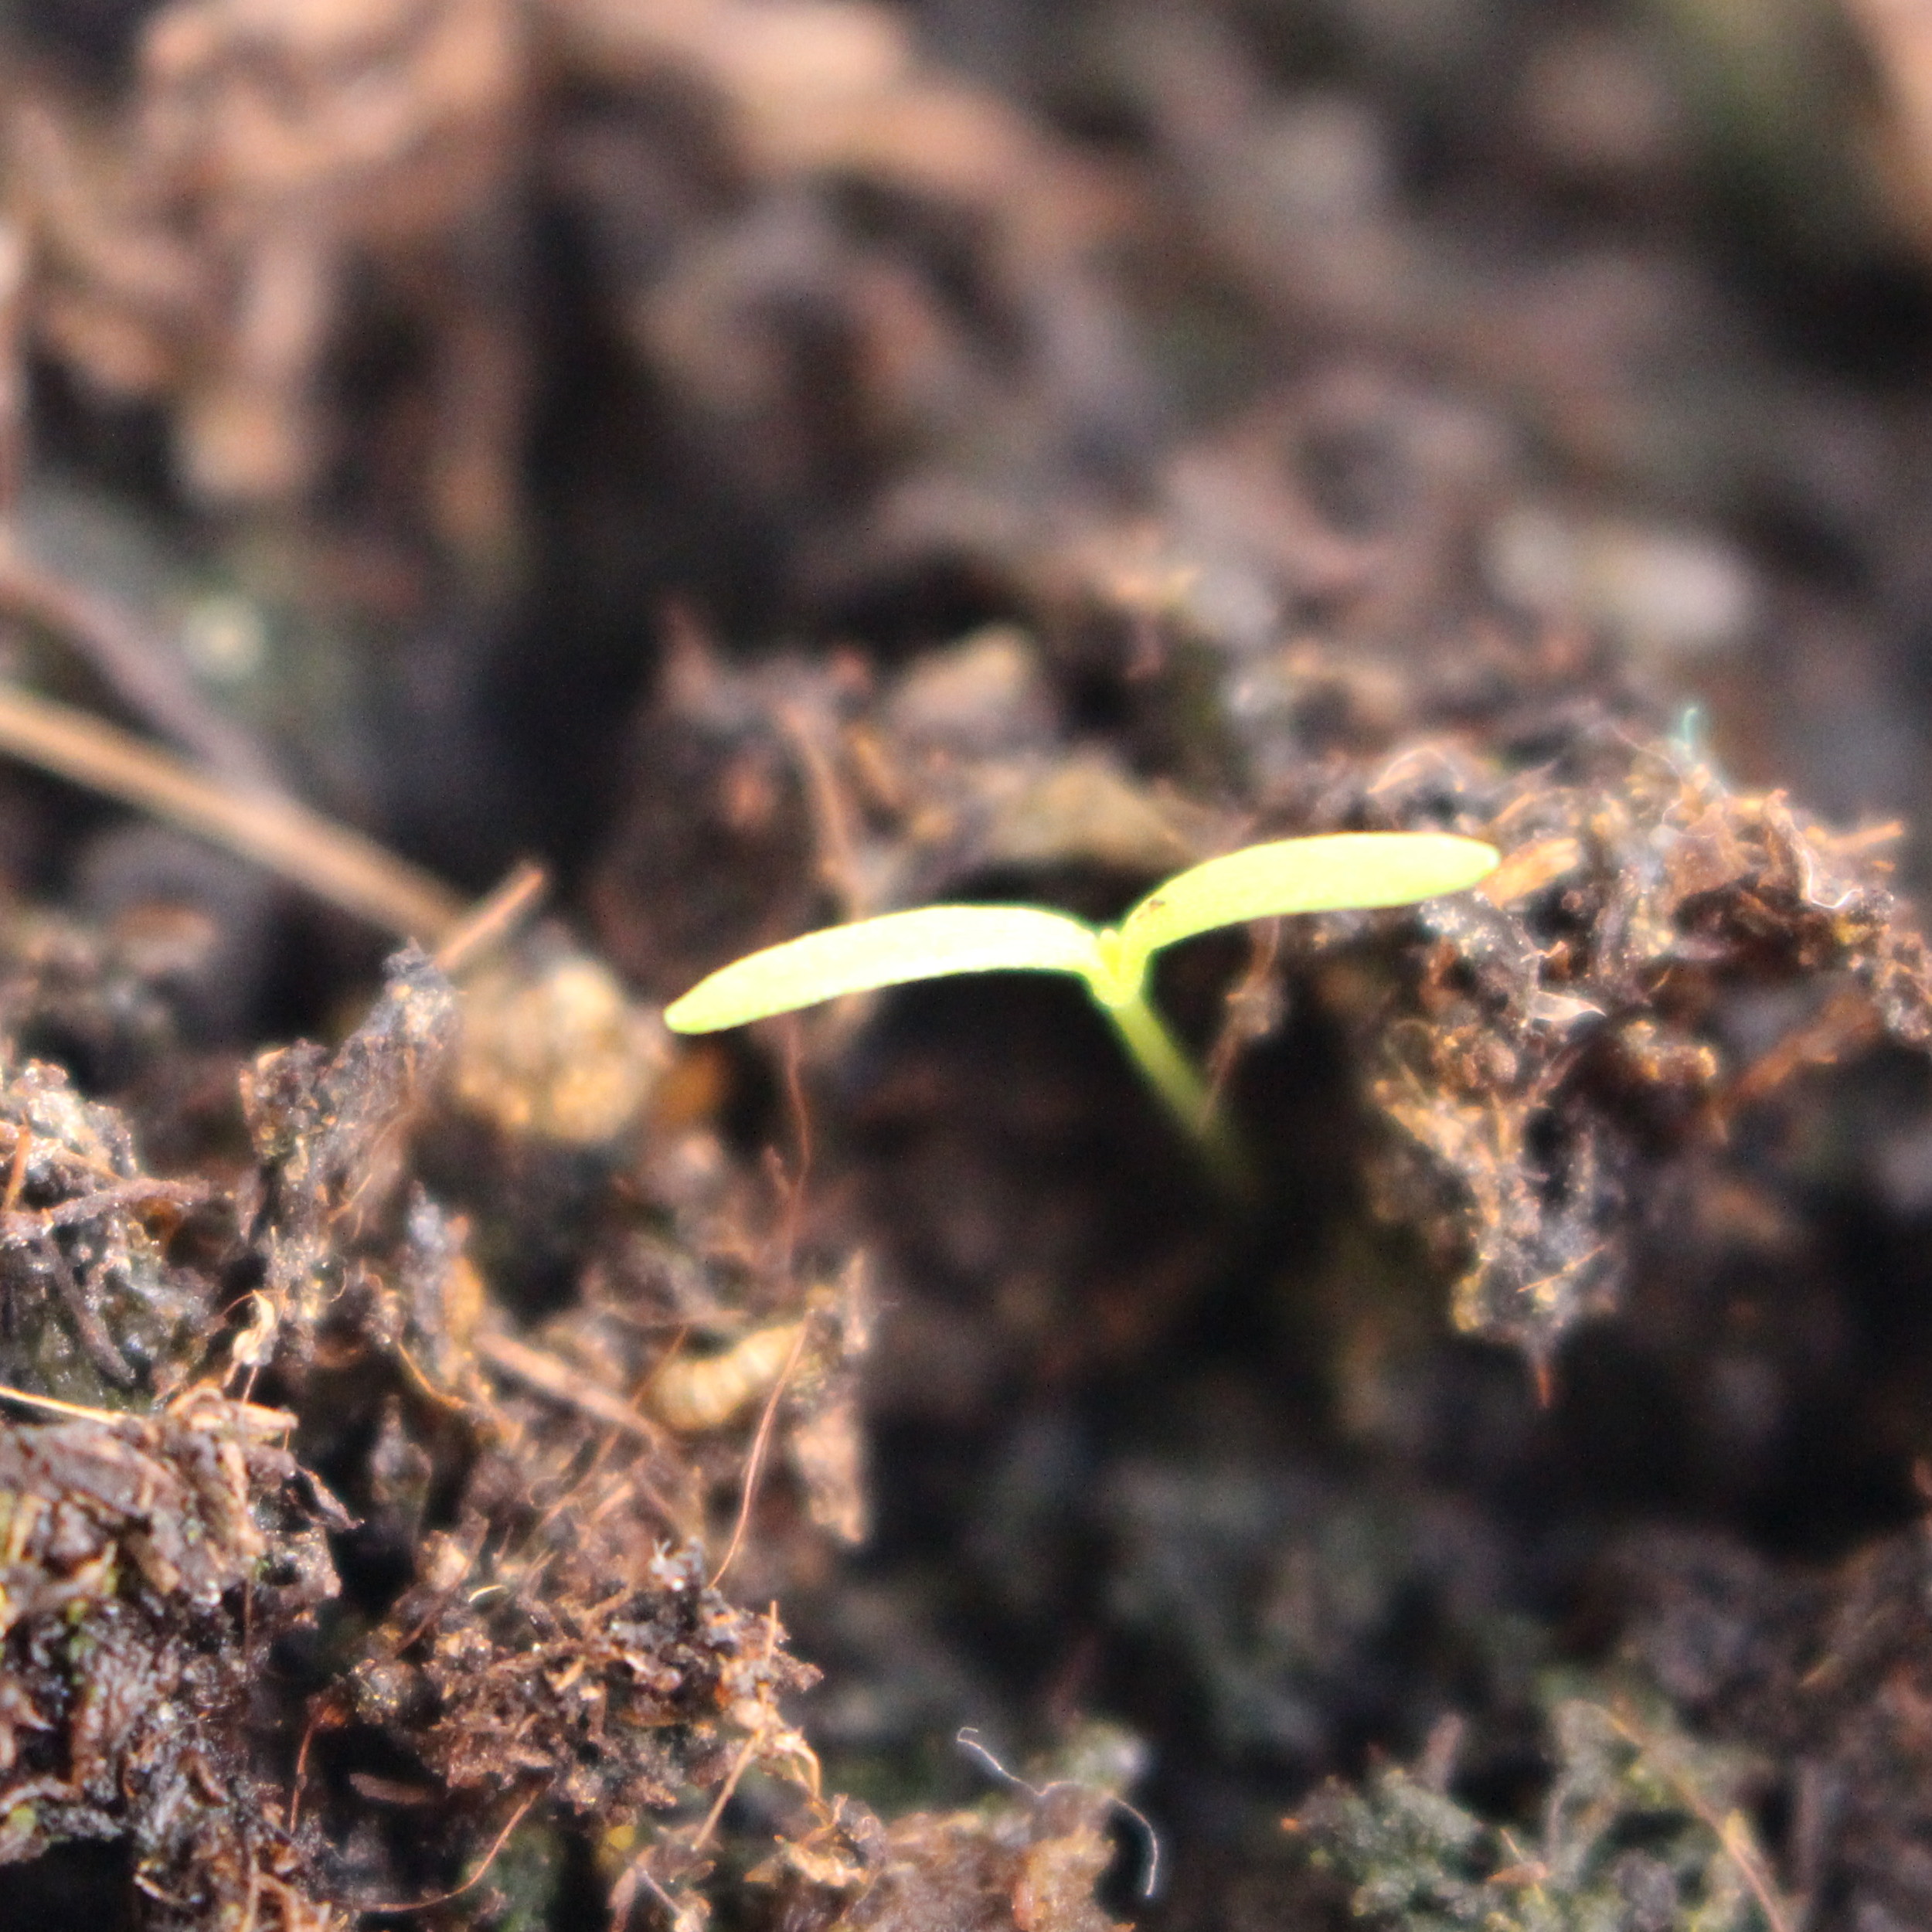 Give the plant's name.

Papaver rhoeas
